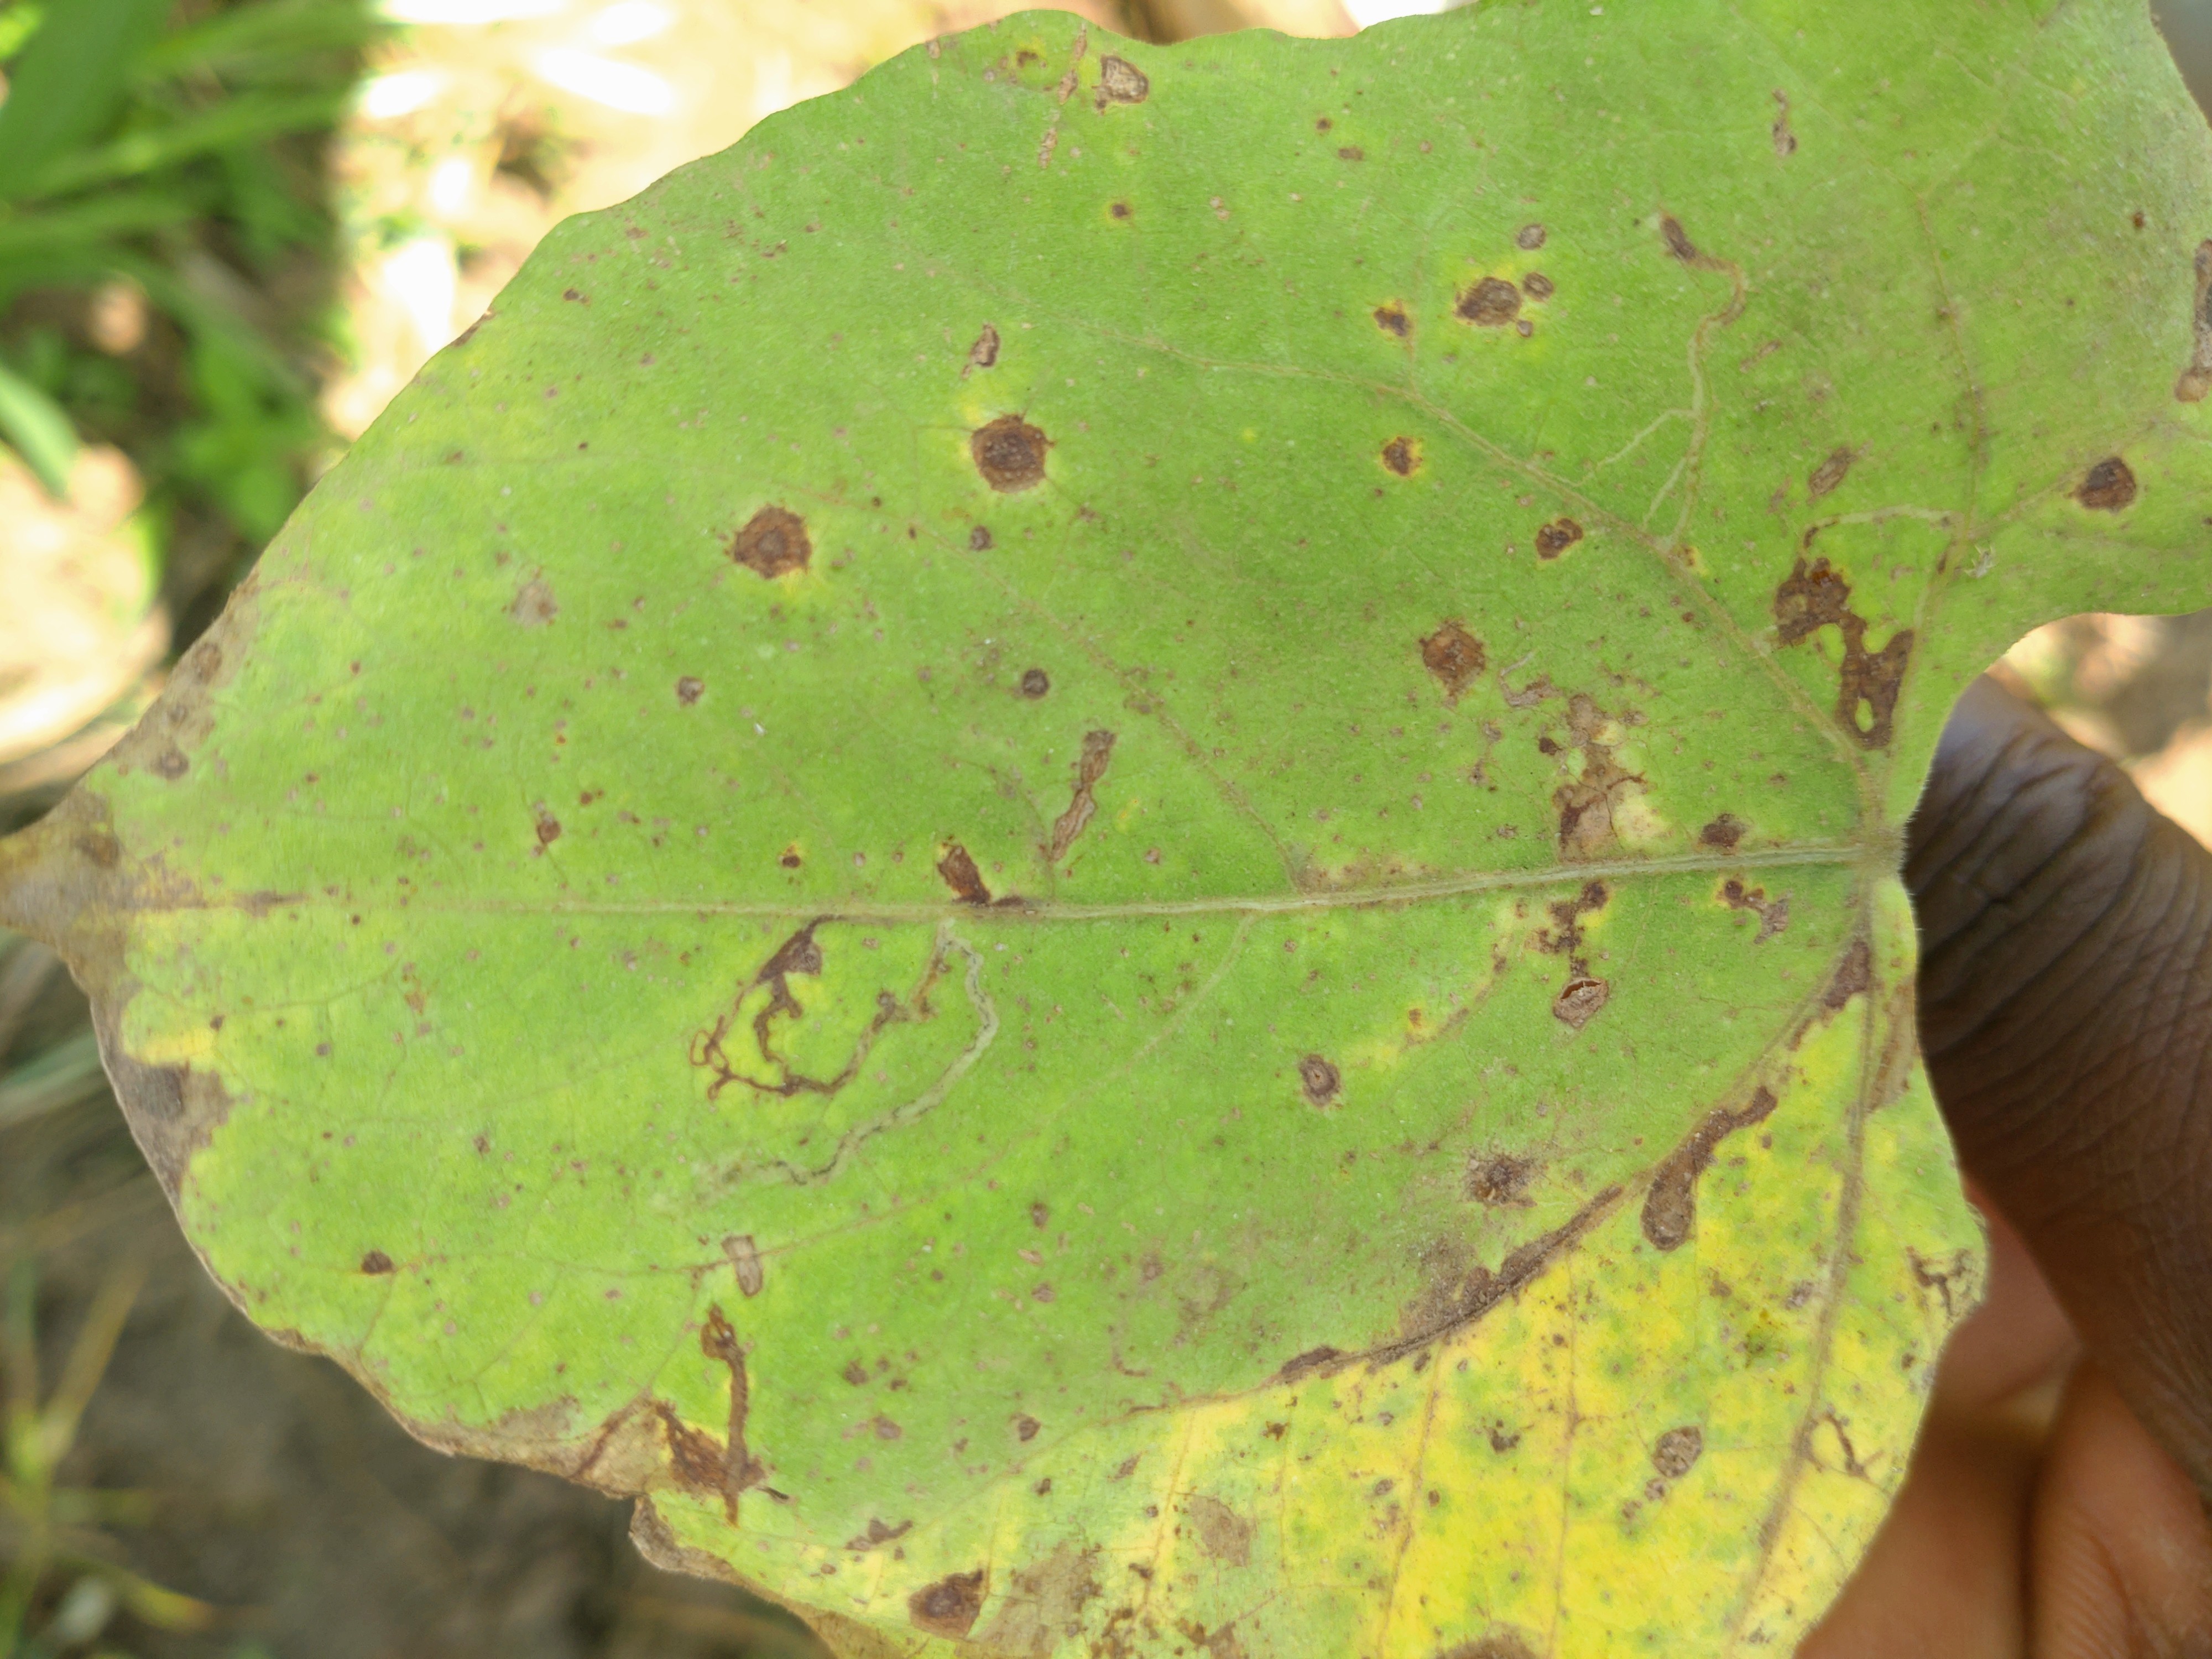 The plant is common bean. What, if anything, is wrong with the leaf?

anthracnose
